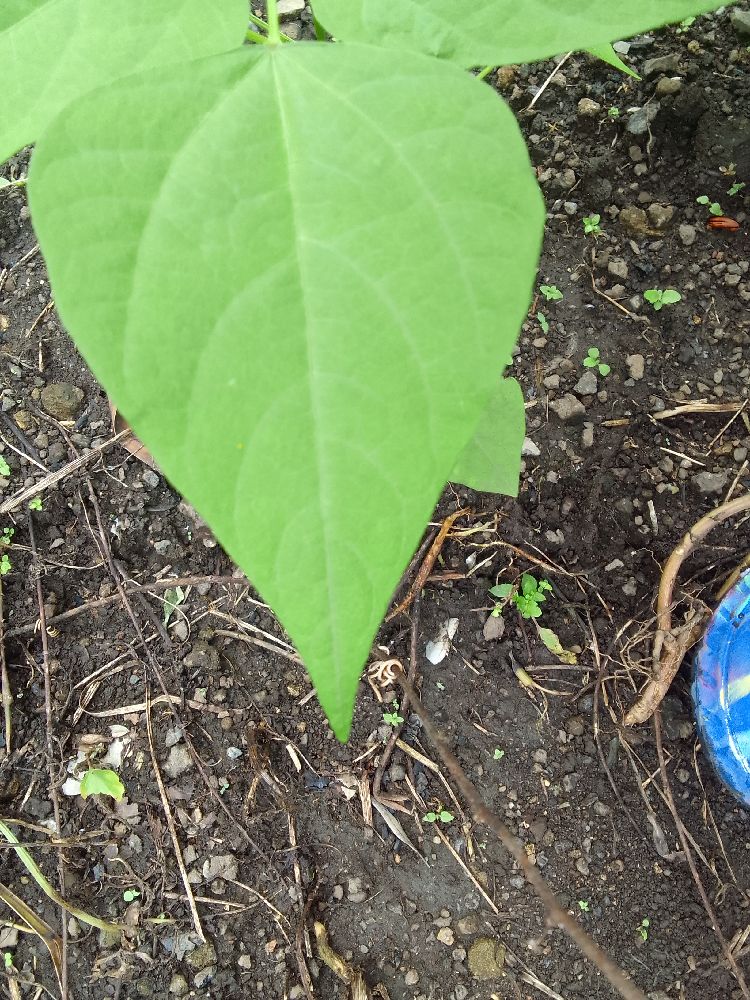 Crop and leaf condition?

common bean, healthy
